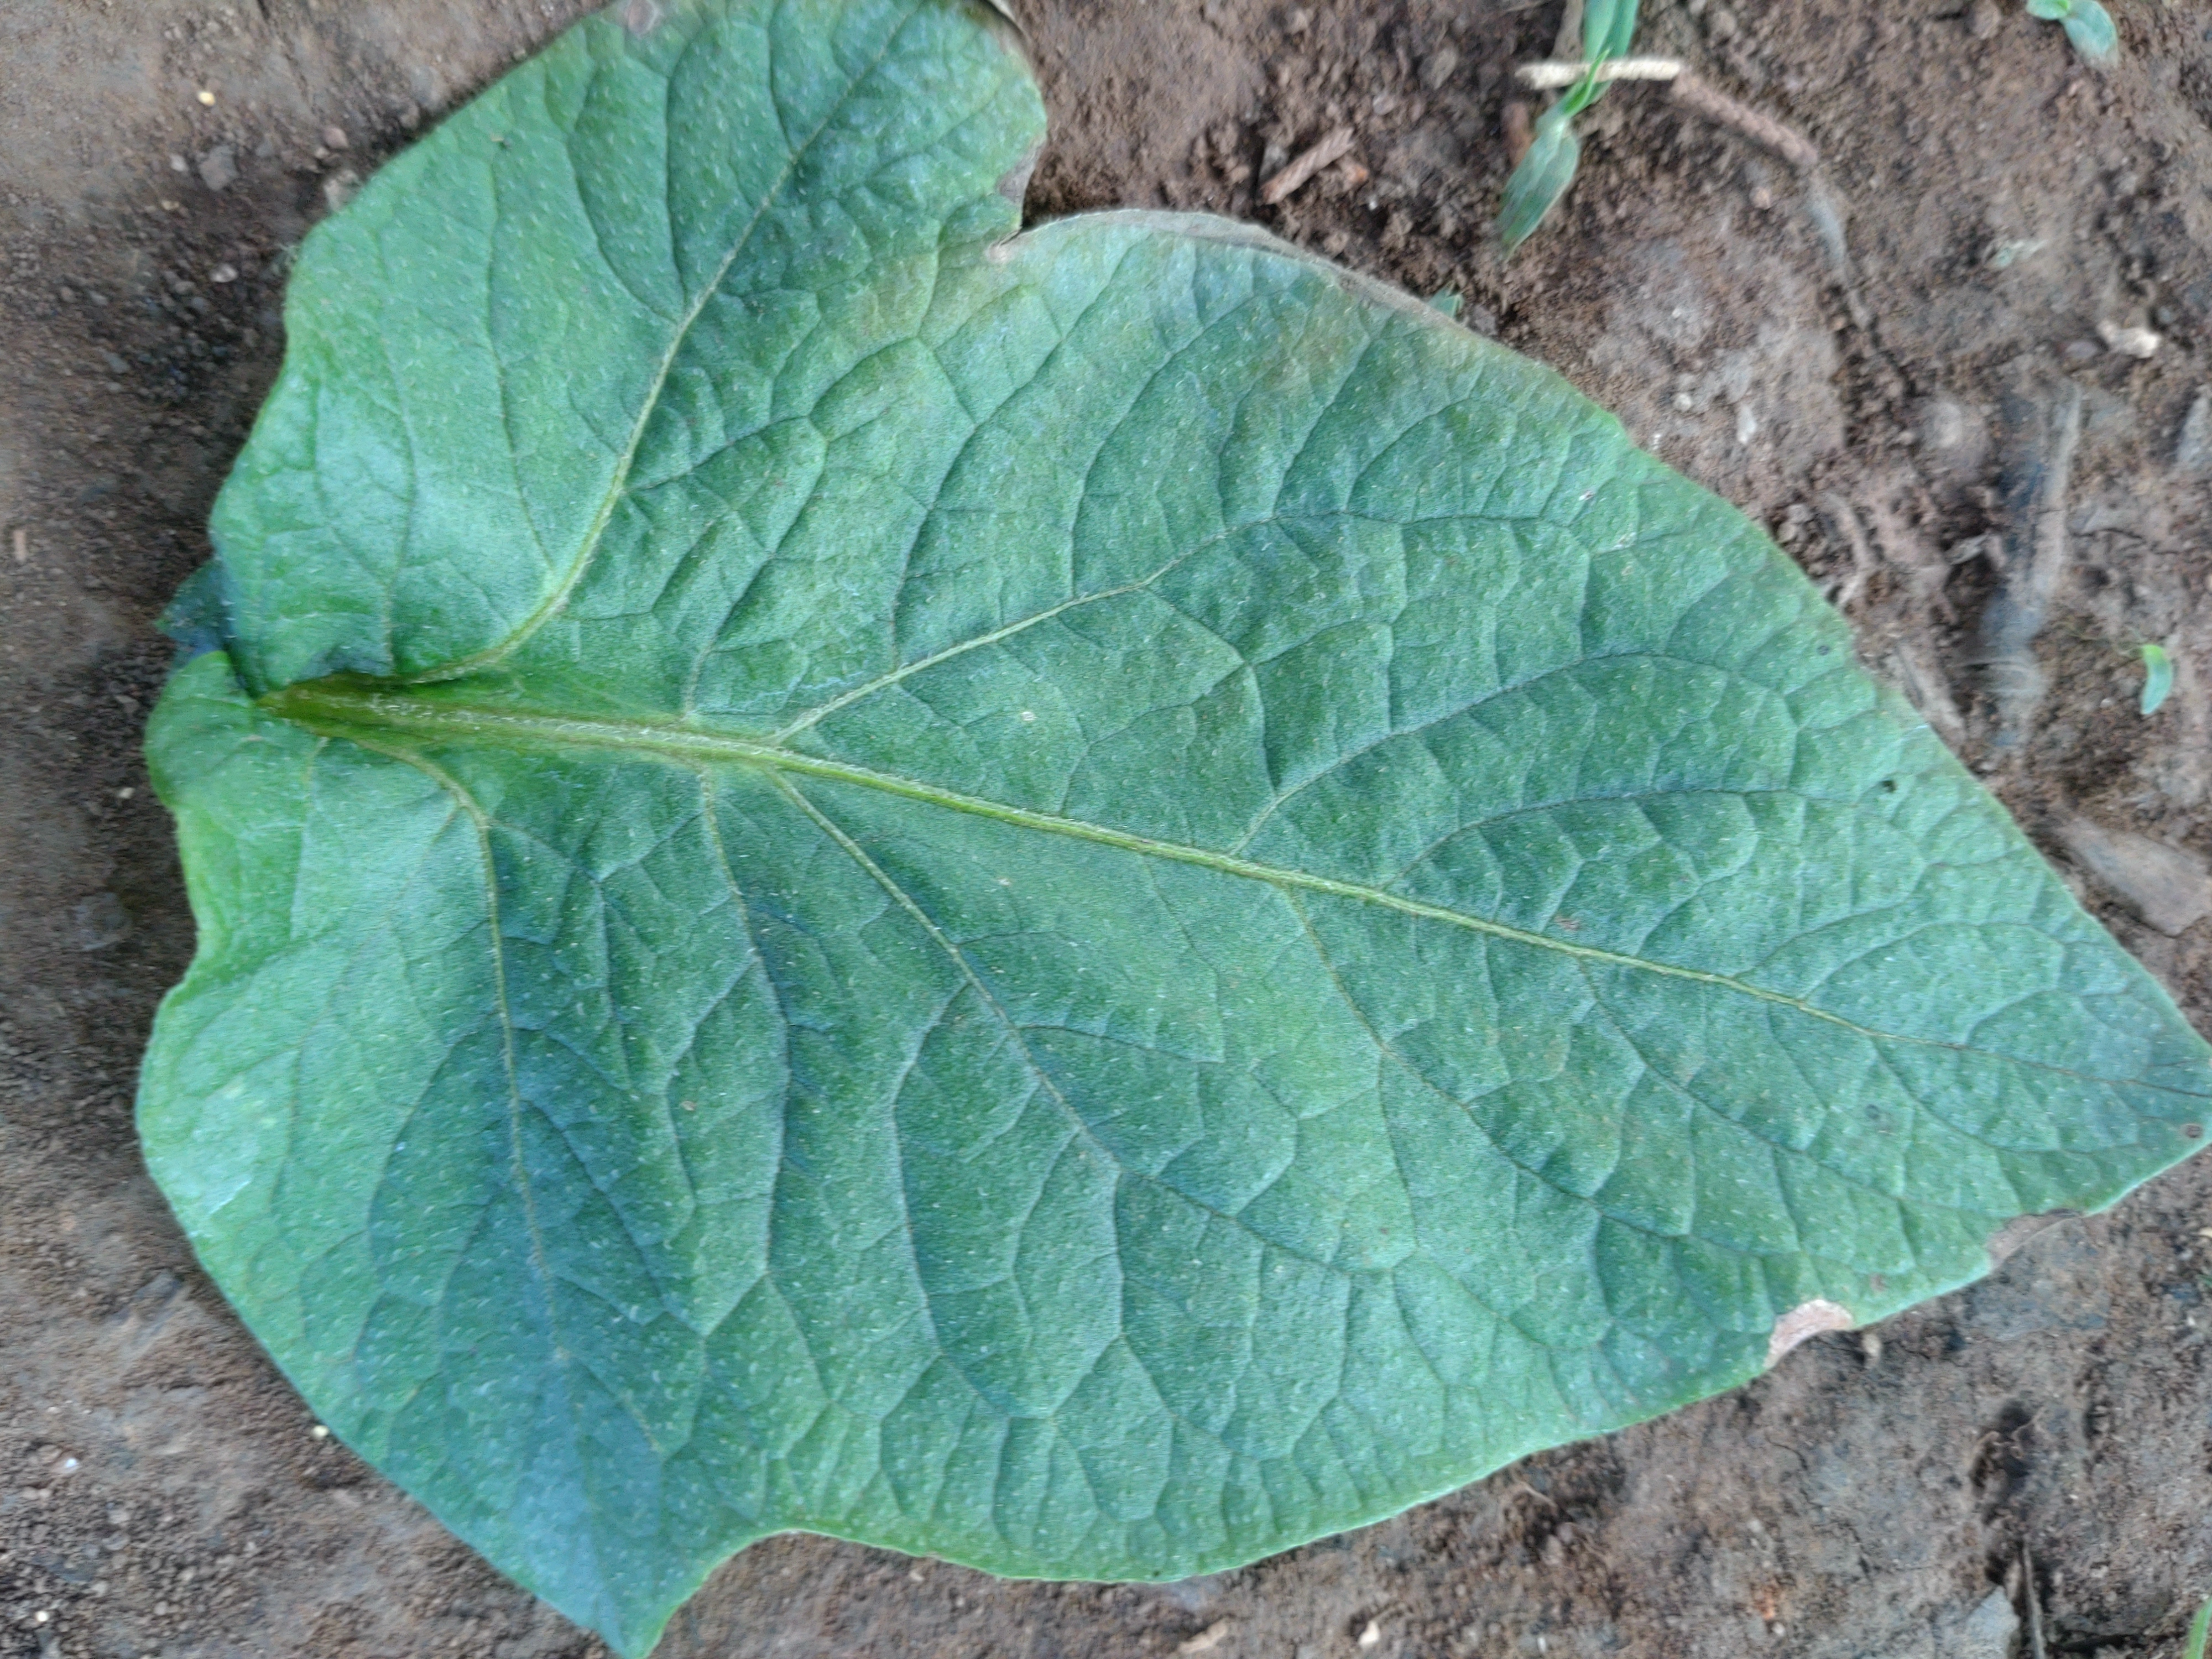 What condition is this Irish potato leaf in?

early blight
